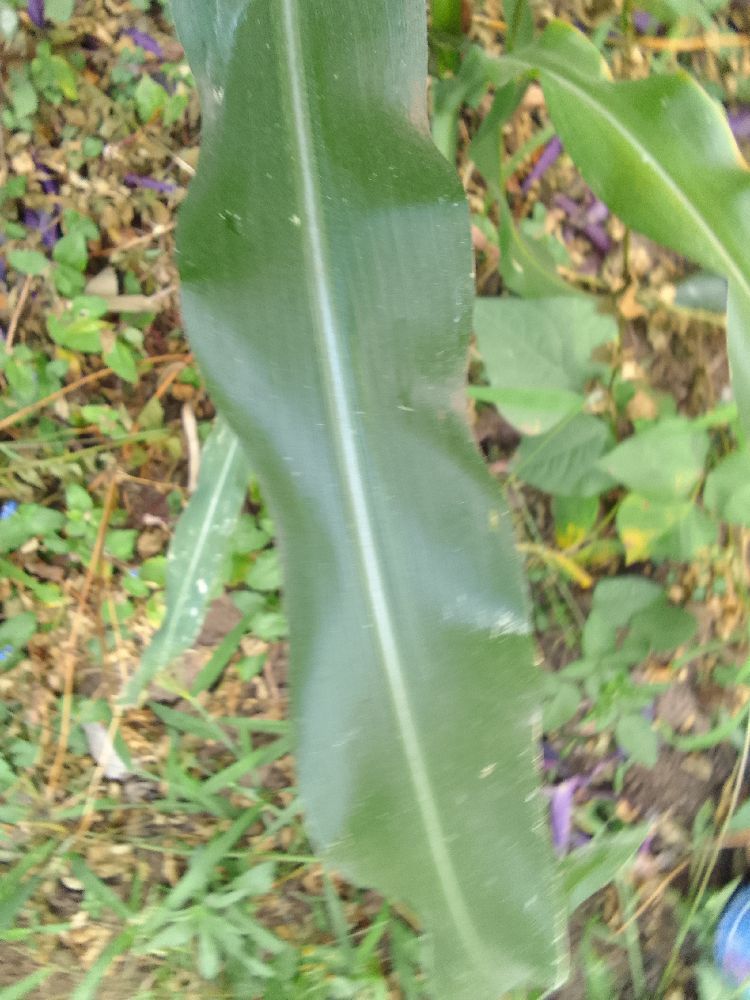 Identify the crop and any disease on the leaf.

maize, healthy
